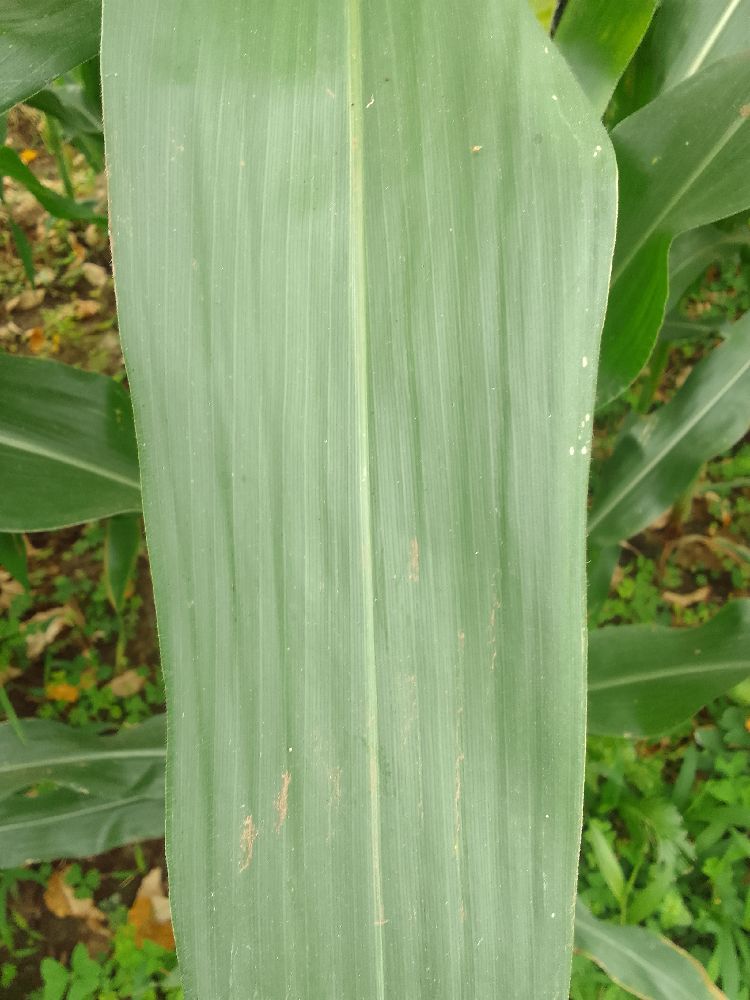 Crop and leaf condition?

maize, healthy
